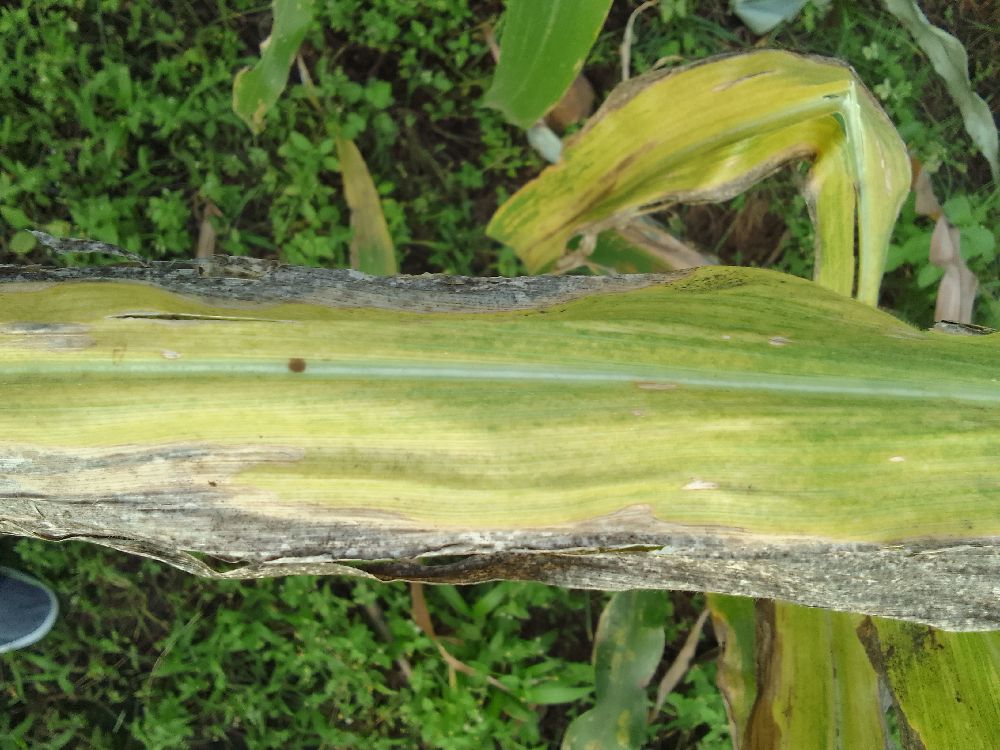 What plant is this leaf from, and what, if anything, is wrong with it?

maize, maize lethal necrosis
